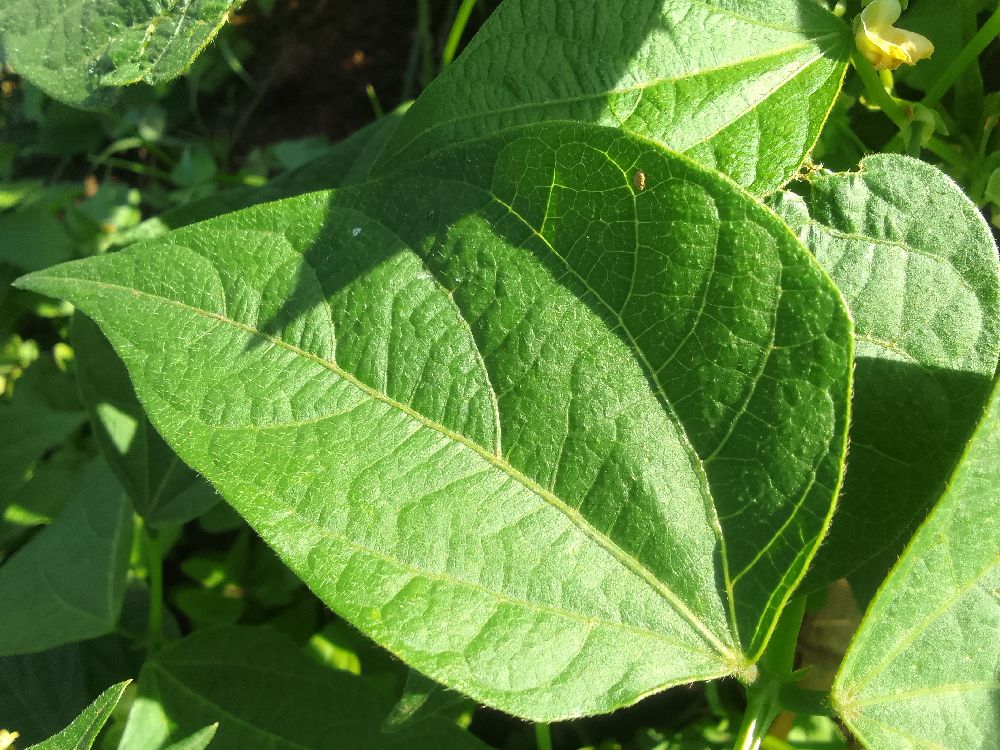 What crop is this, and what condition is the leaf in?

common bean, healthy
